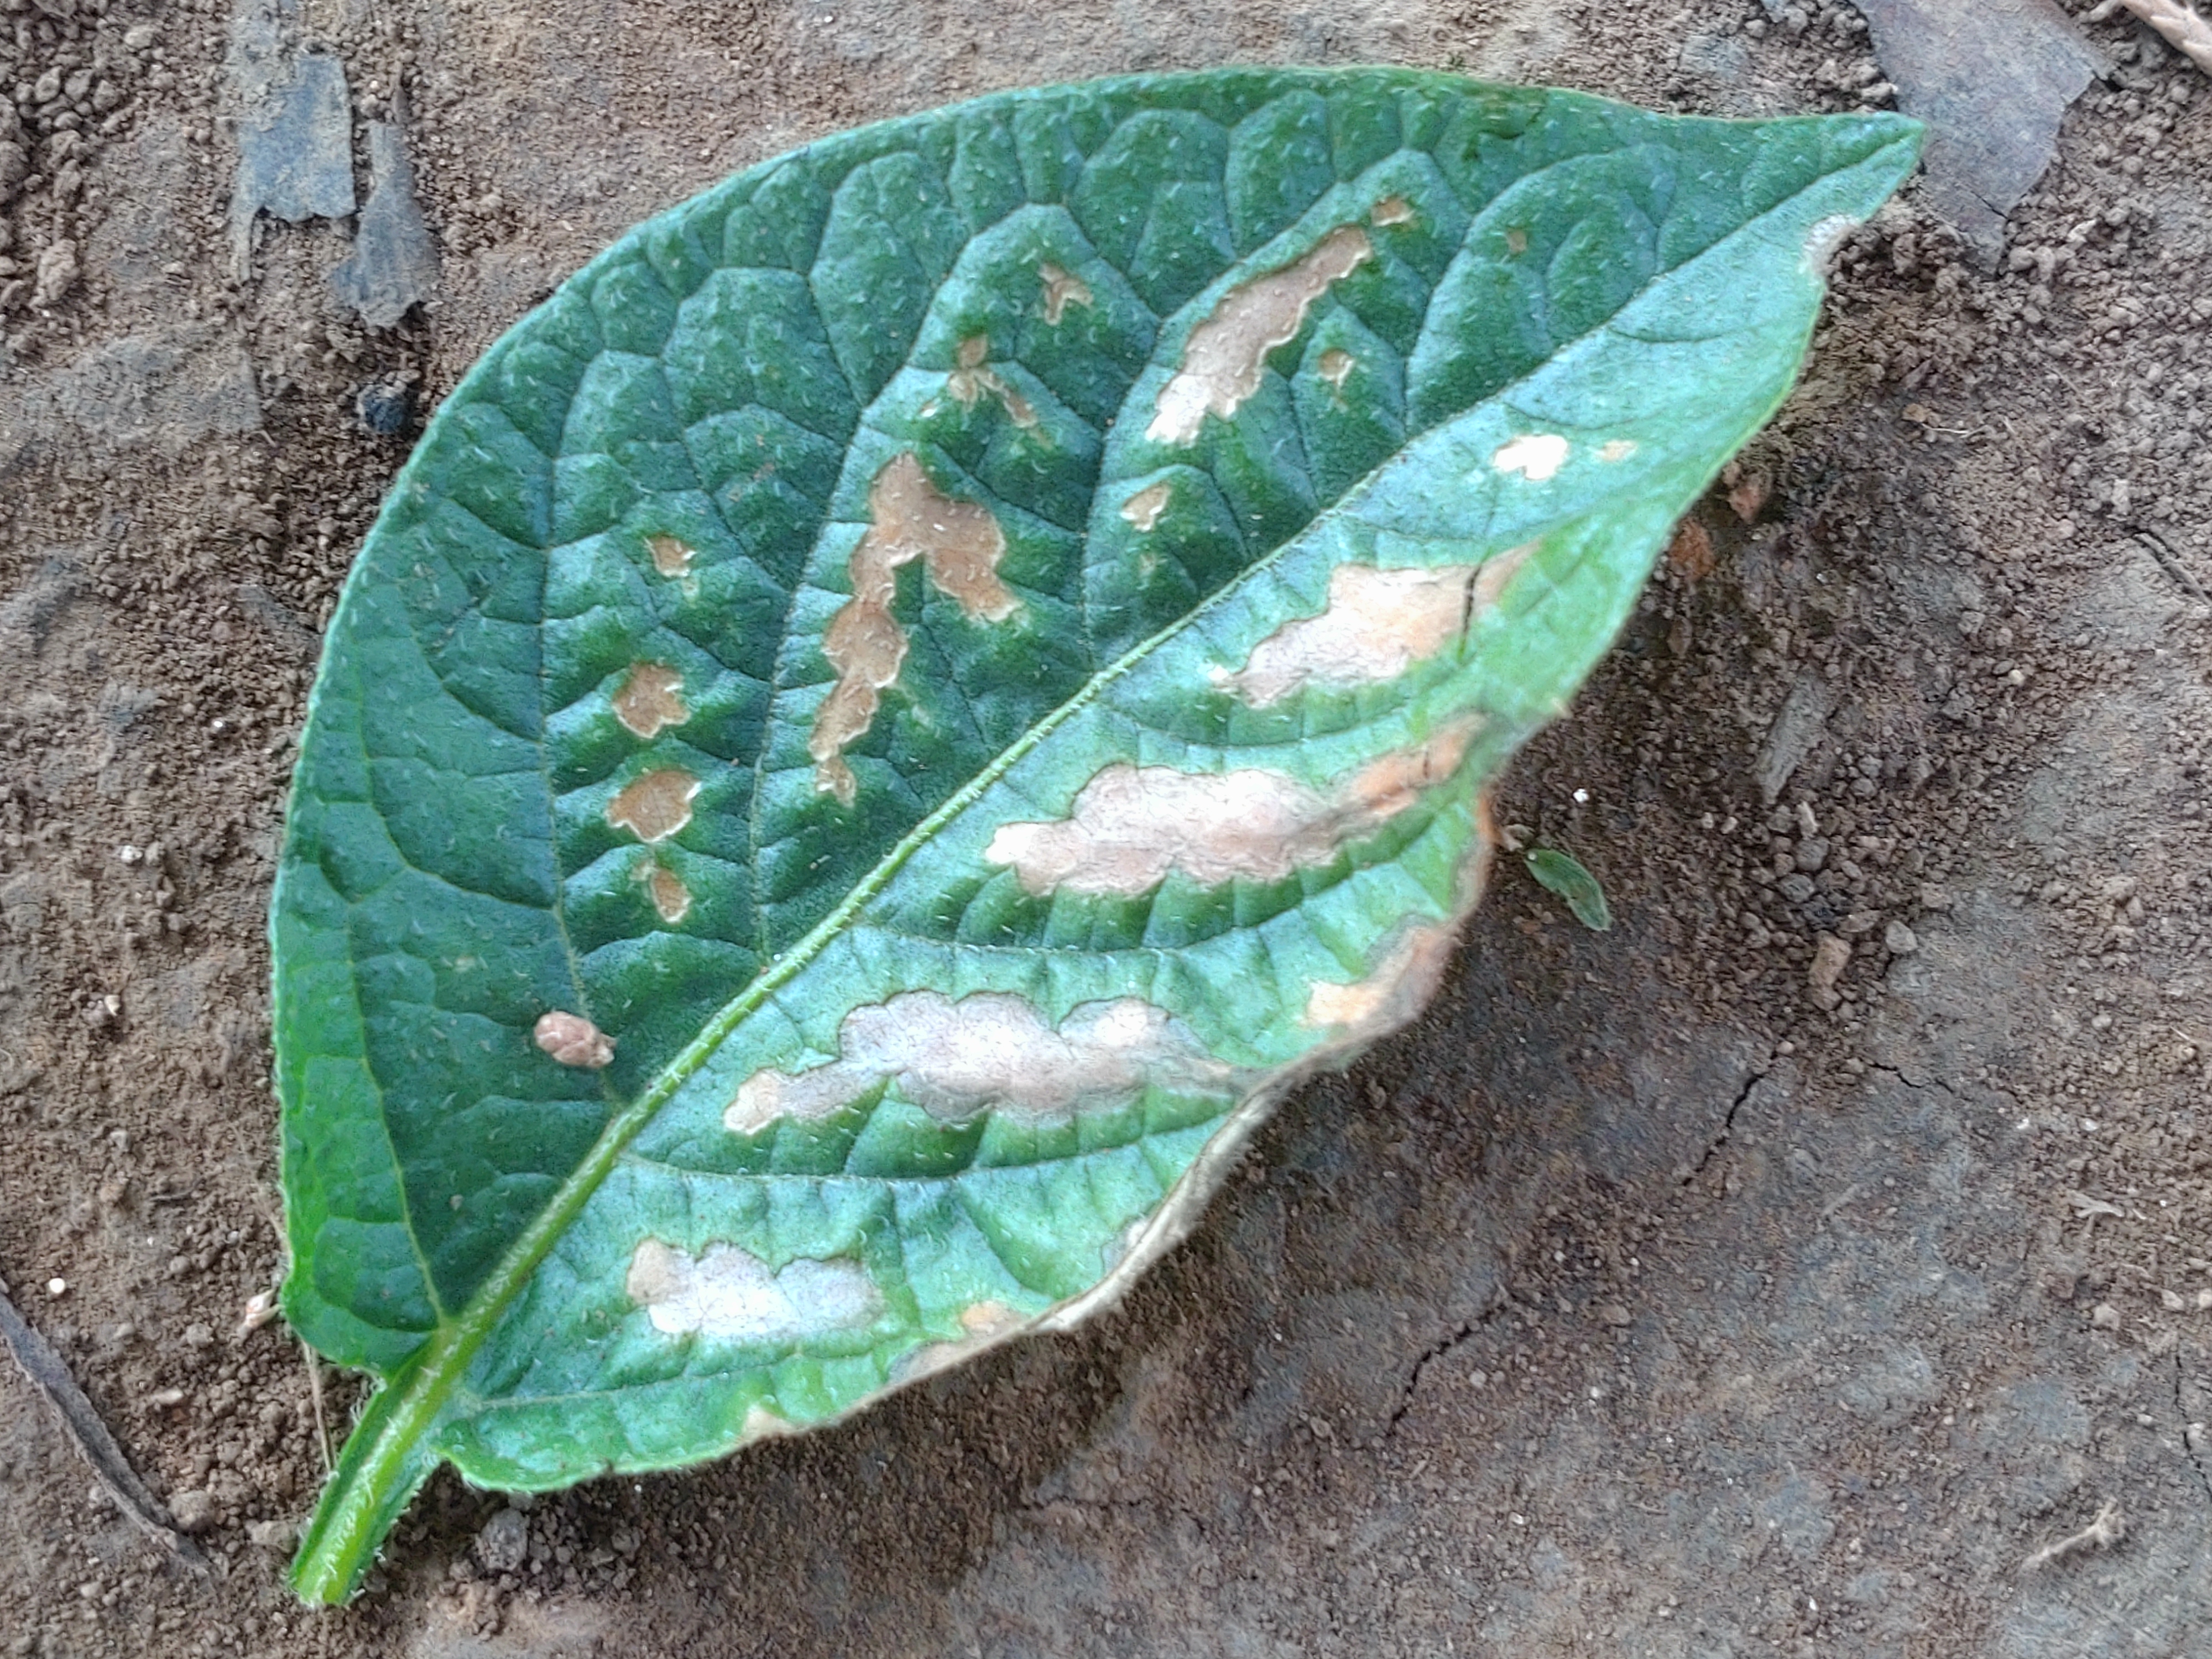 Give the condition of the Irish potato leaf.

early blight
